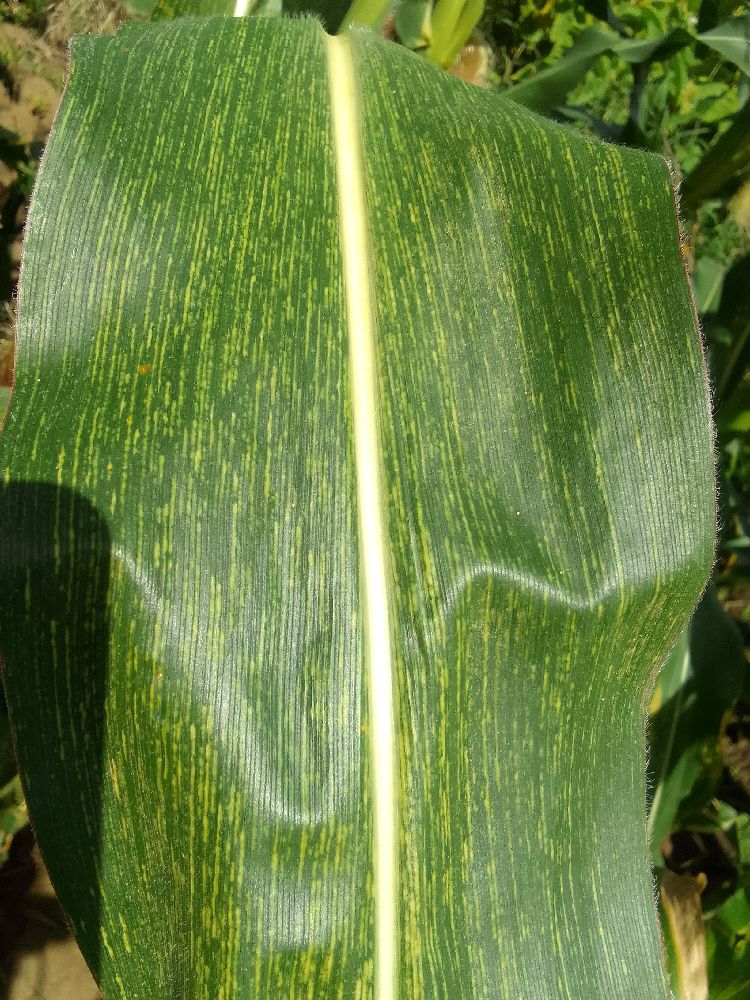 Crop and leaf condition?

maize, maize streak virus
